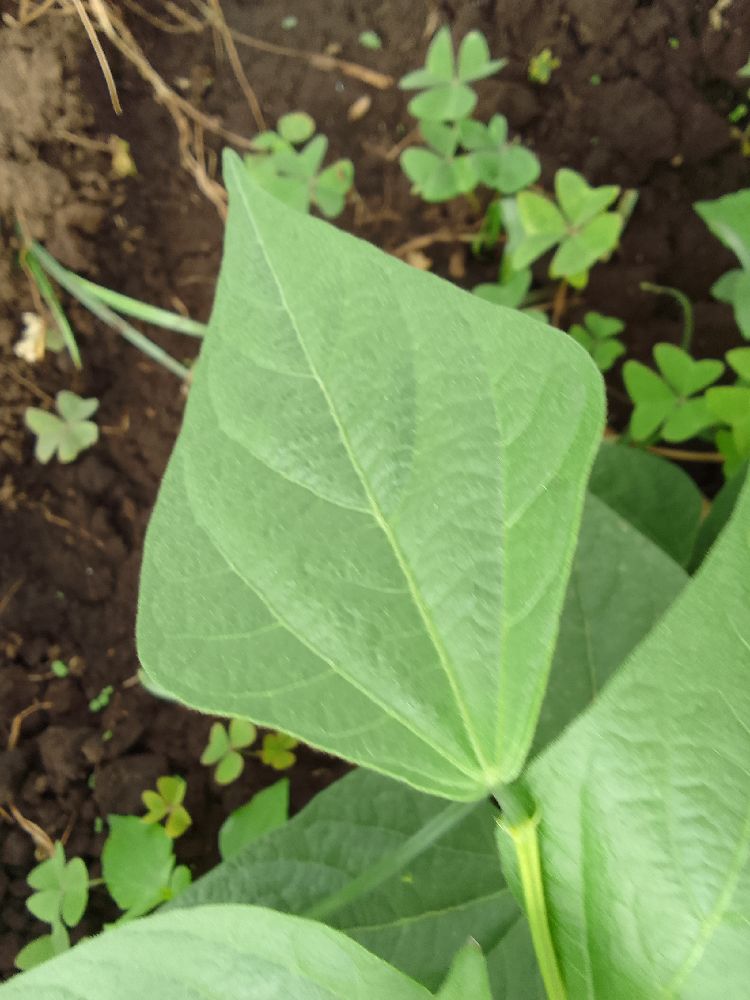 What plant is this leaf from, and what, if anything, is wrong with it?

common bean, healthy
